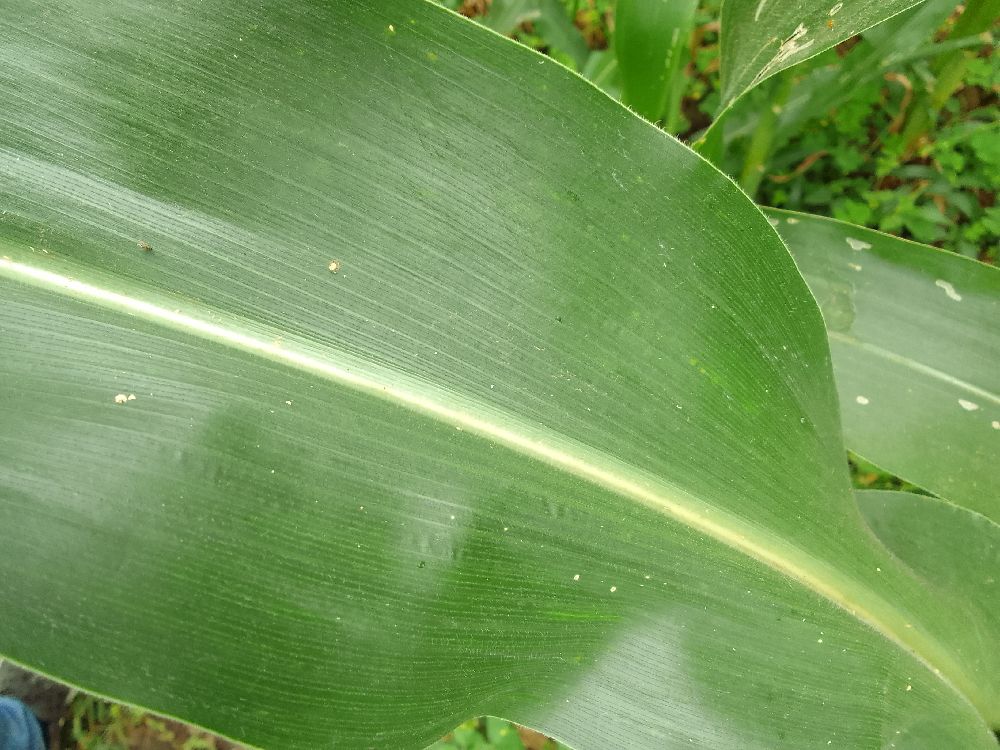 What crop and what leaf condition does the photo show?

maize, healthy
